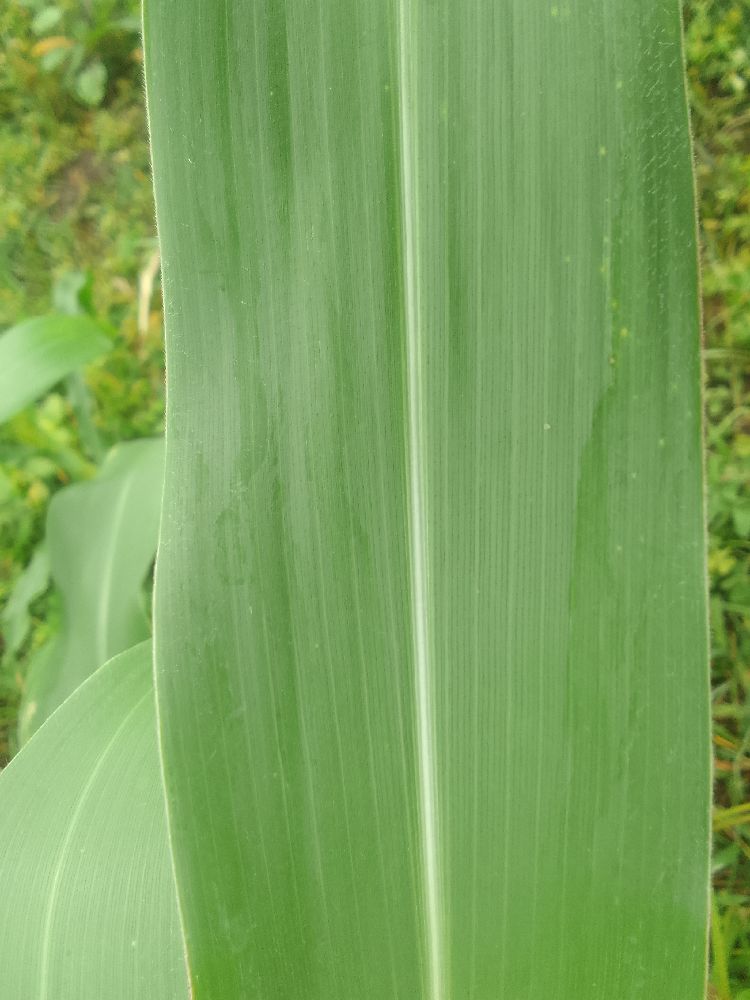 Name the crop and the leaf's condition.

maize, healthy
